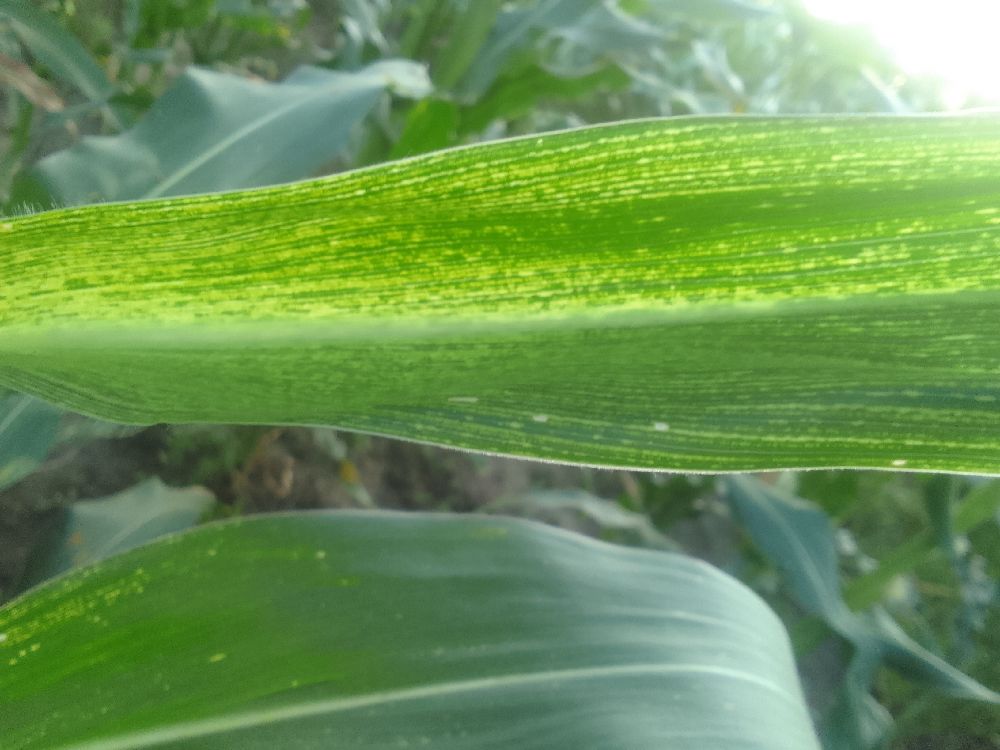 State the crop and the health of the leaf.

maize, maize streak virus
